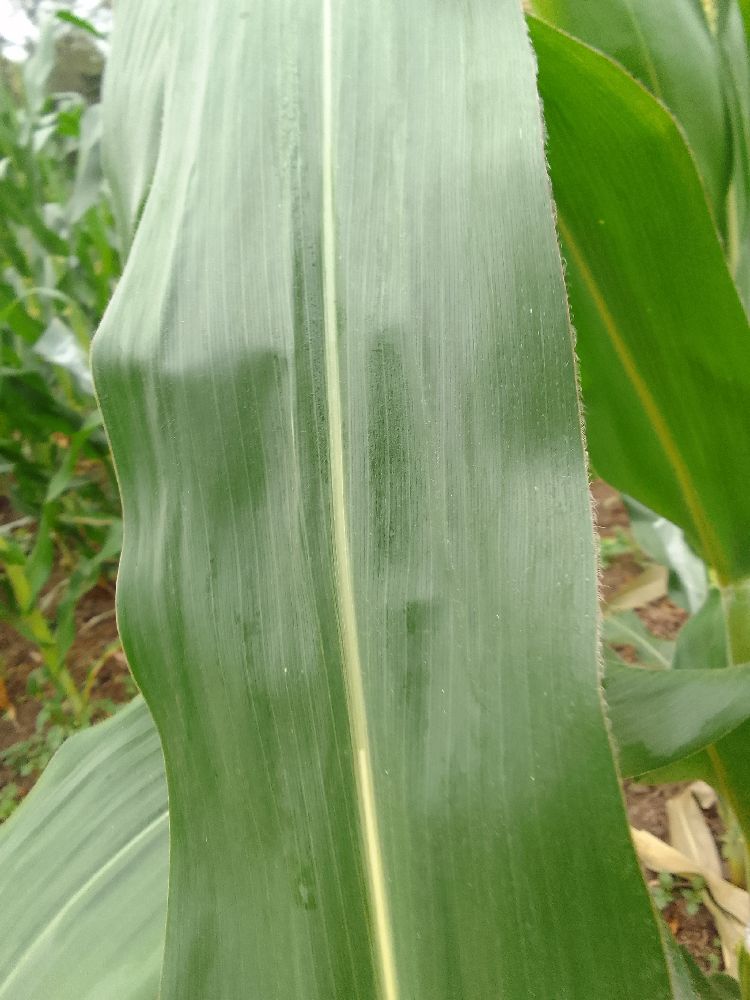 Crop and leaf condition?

maize, healthy
